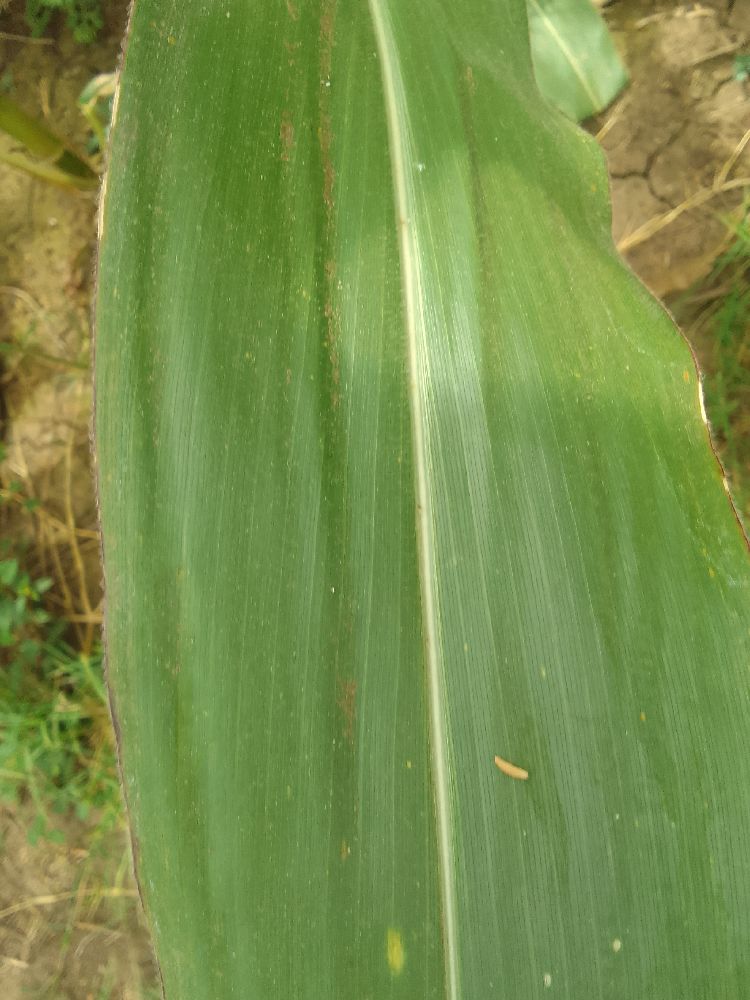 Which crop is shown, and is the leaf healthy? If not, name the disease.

maize, healthy
